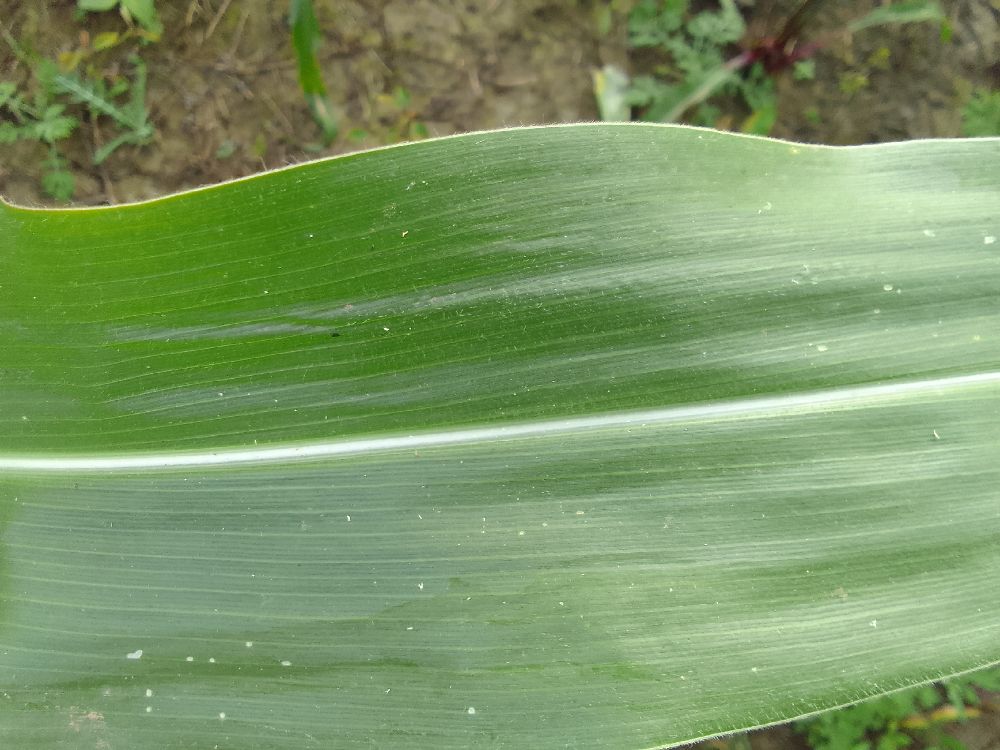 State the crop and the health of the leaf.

maize, healthy
